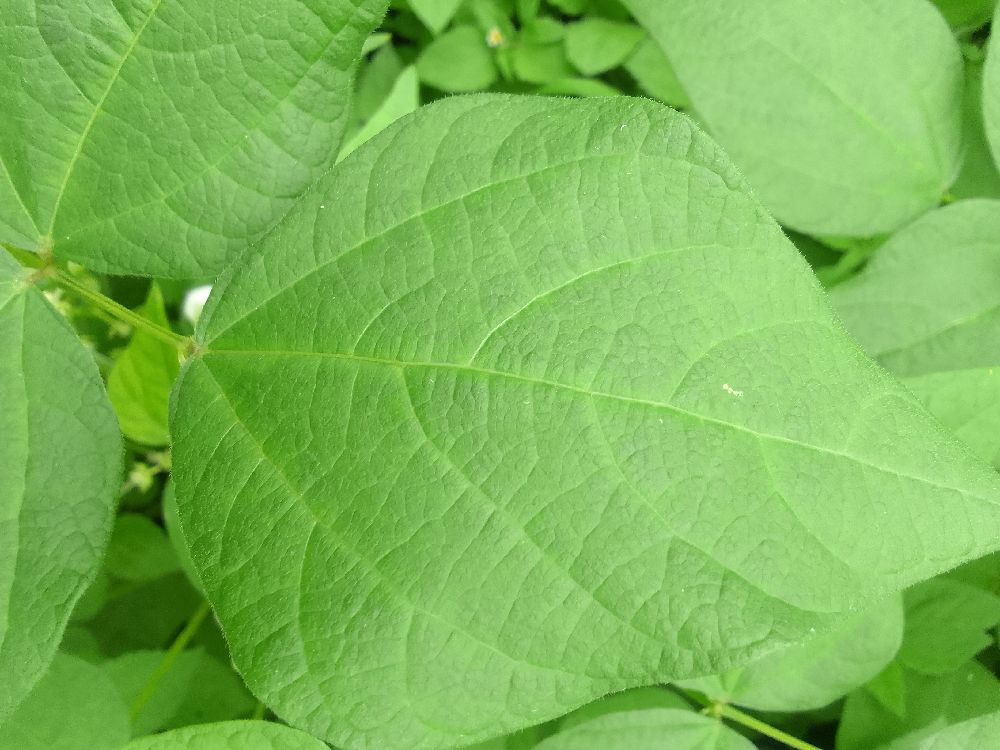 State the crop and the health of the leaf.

common bean, healthy
